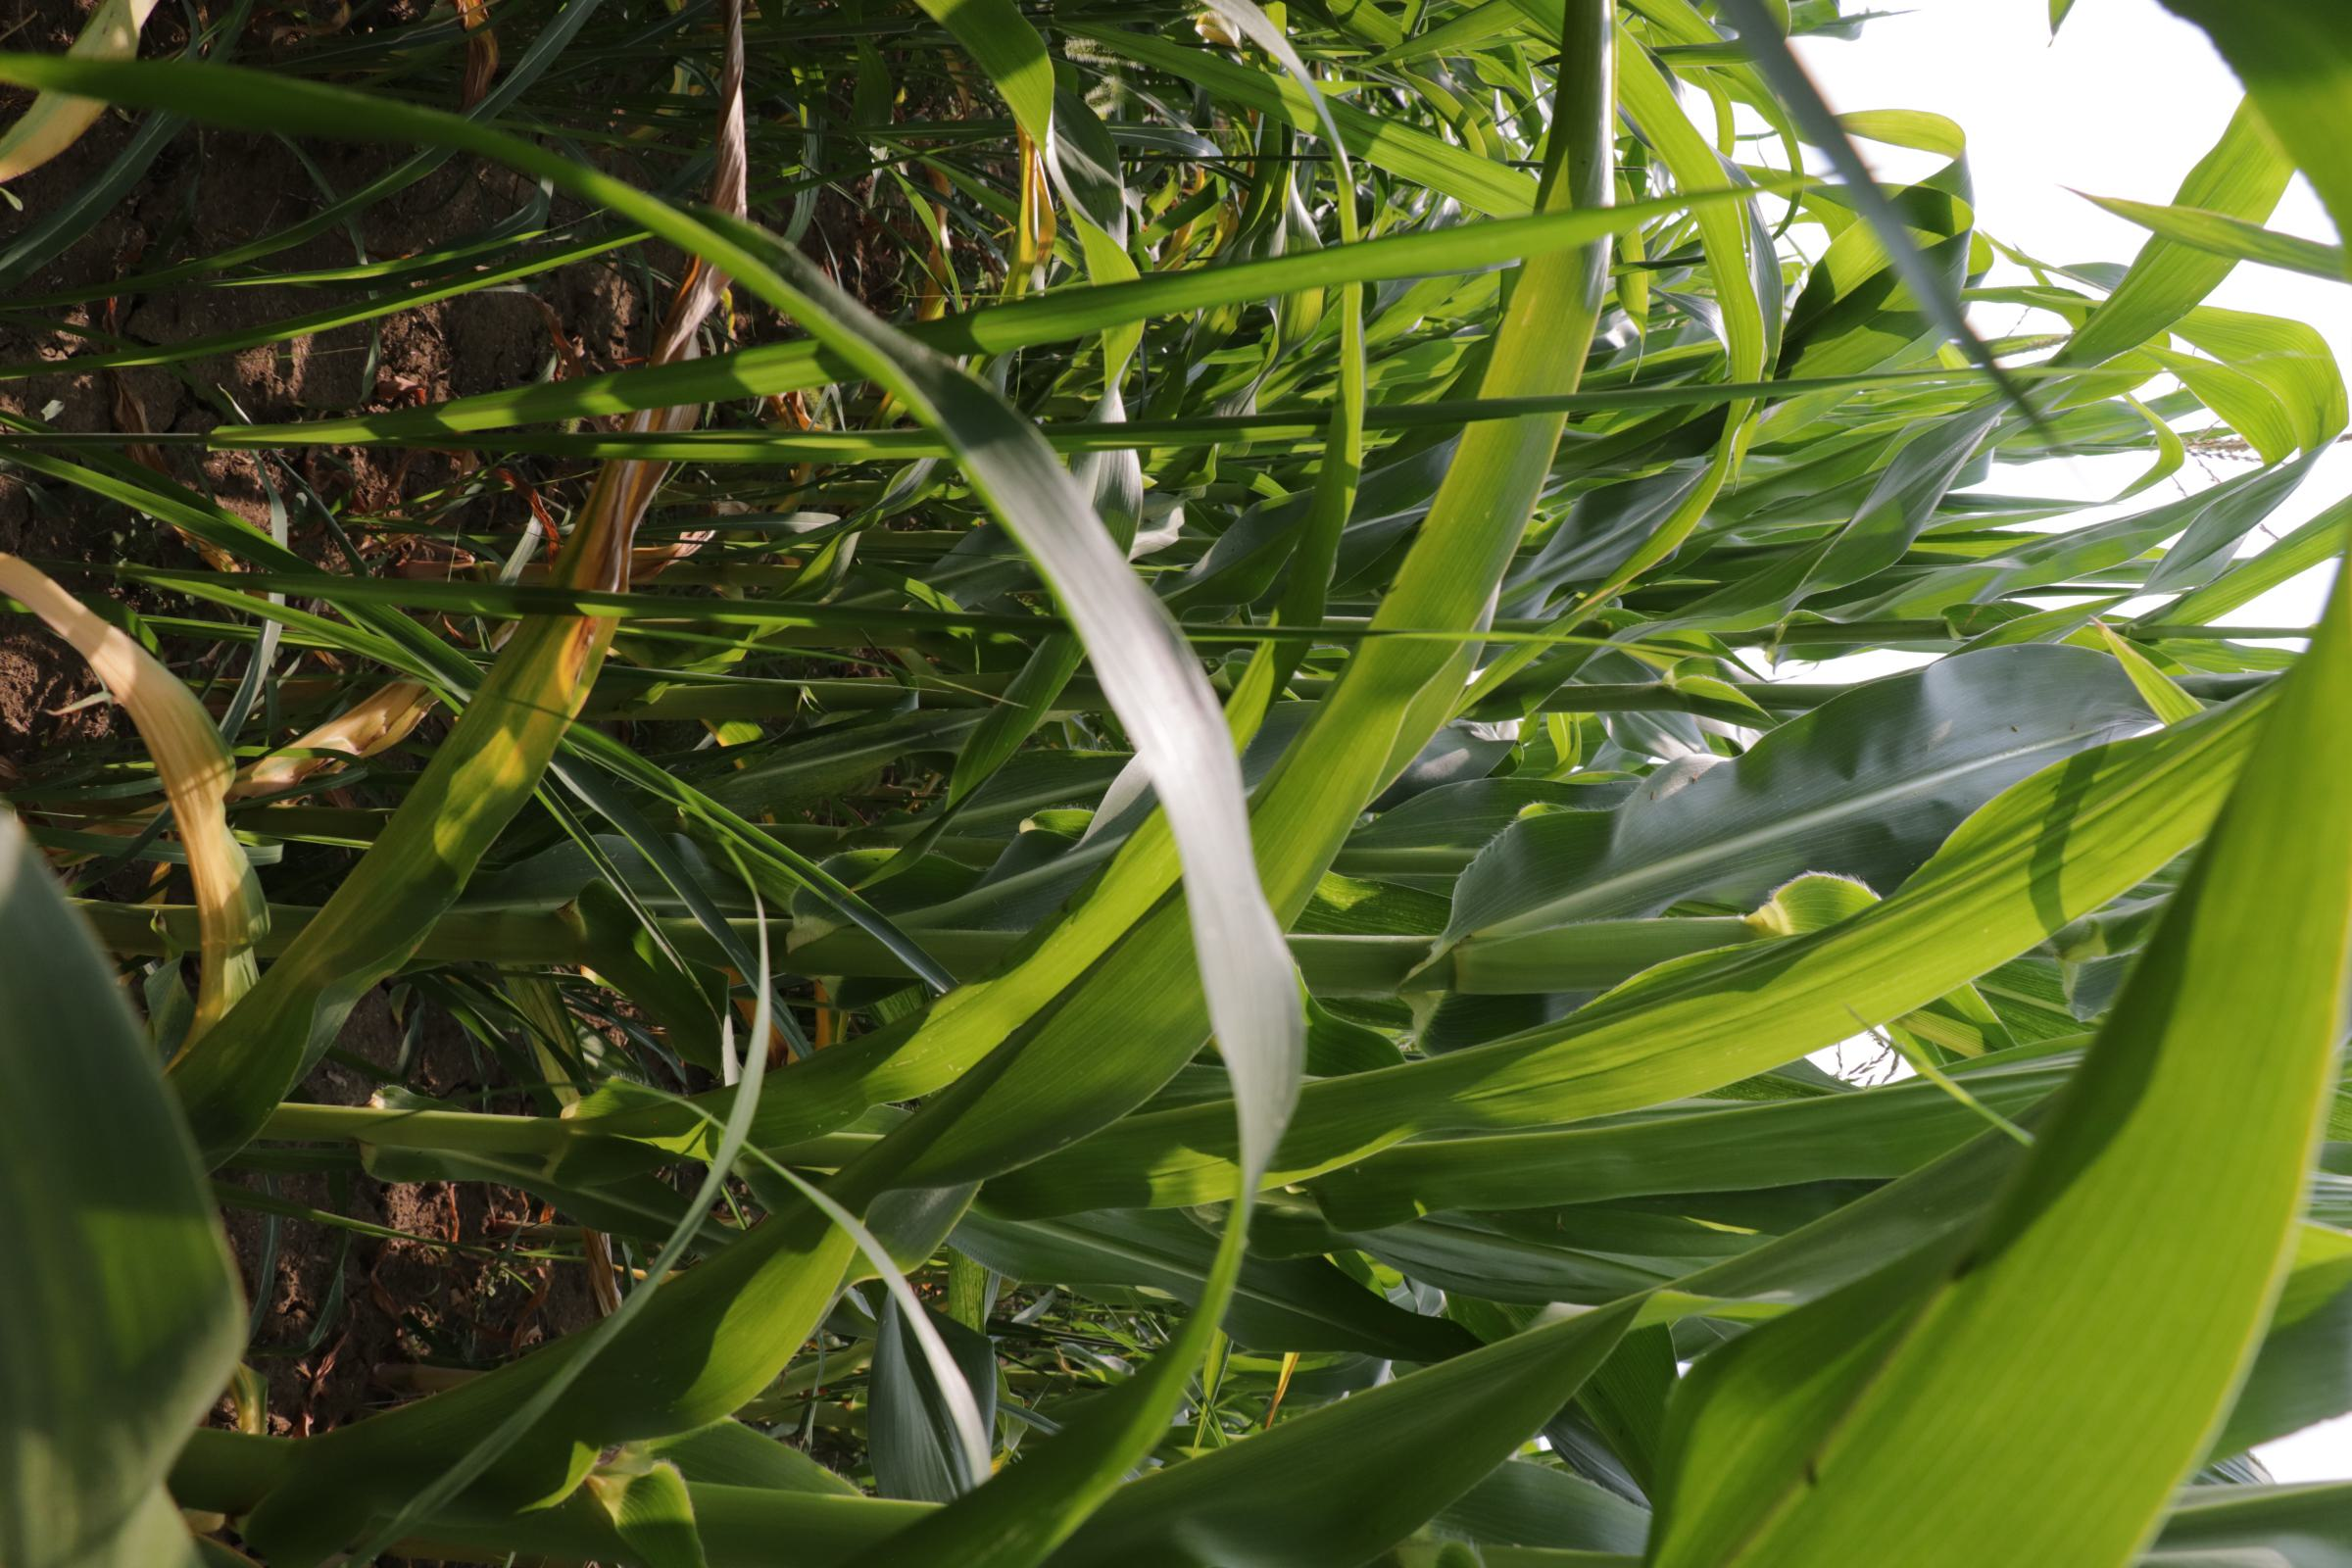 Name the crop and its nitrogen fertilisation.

maize, reduced nitrogen fertilisation
